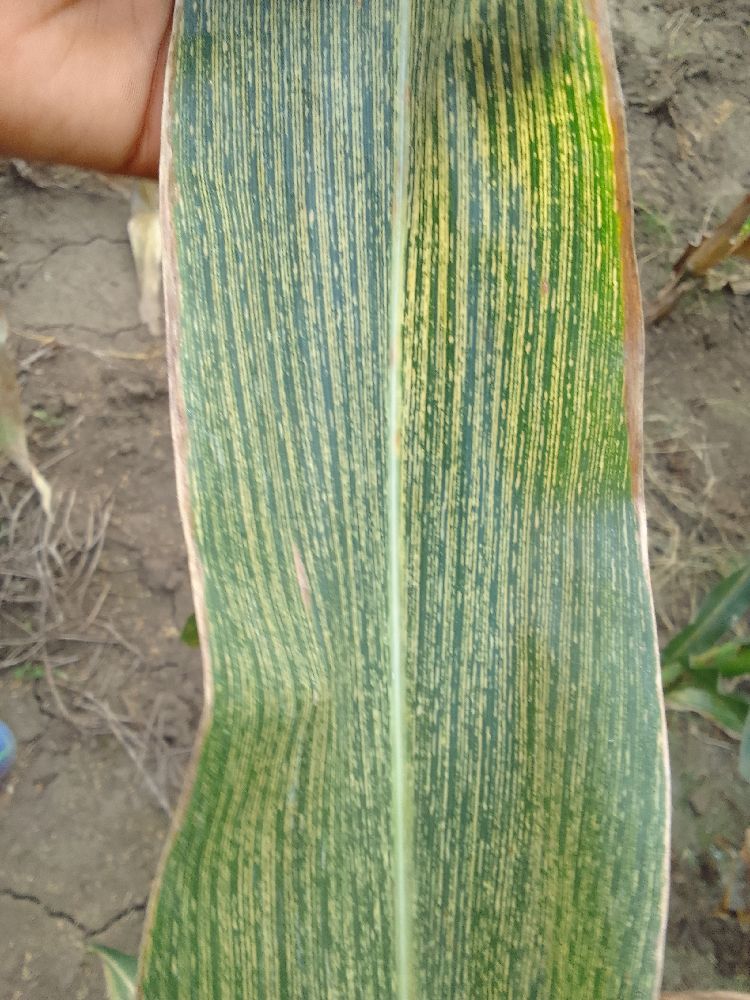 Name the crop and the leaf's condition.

maize, maize streak virus
